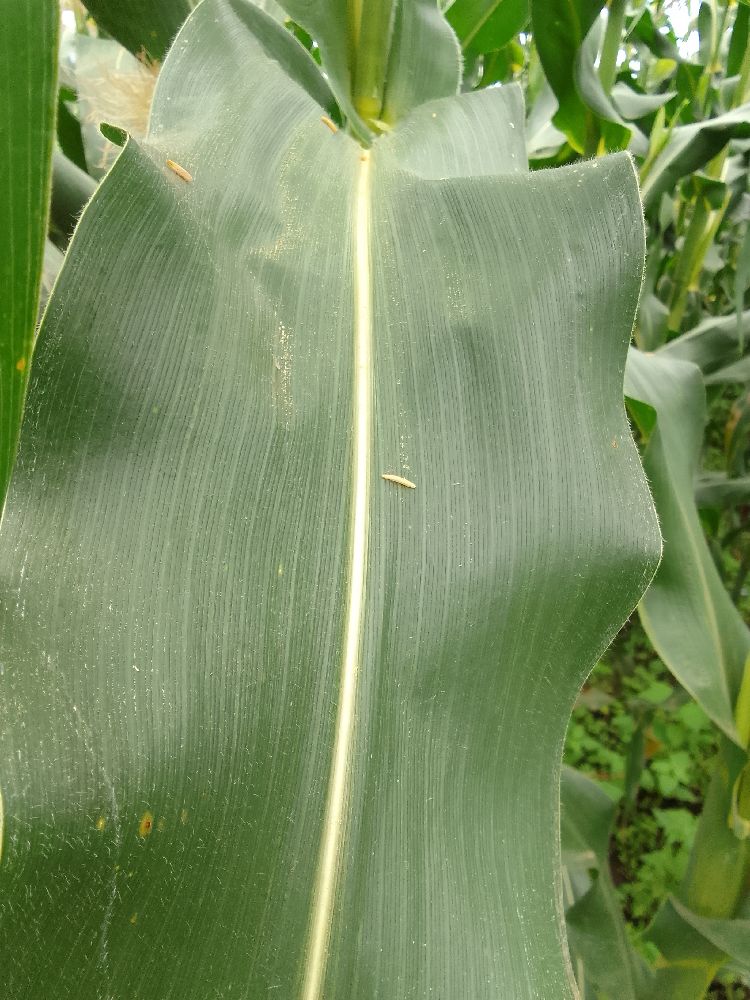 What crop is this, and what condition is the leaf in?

maize, healthy
